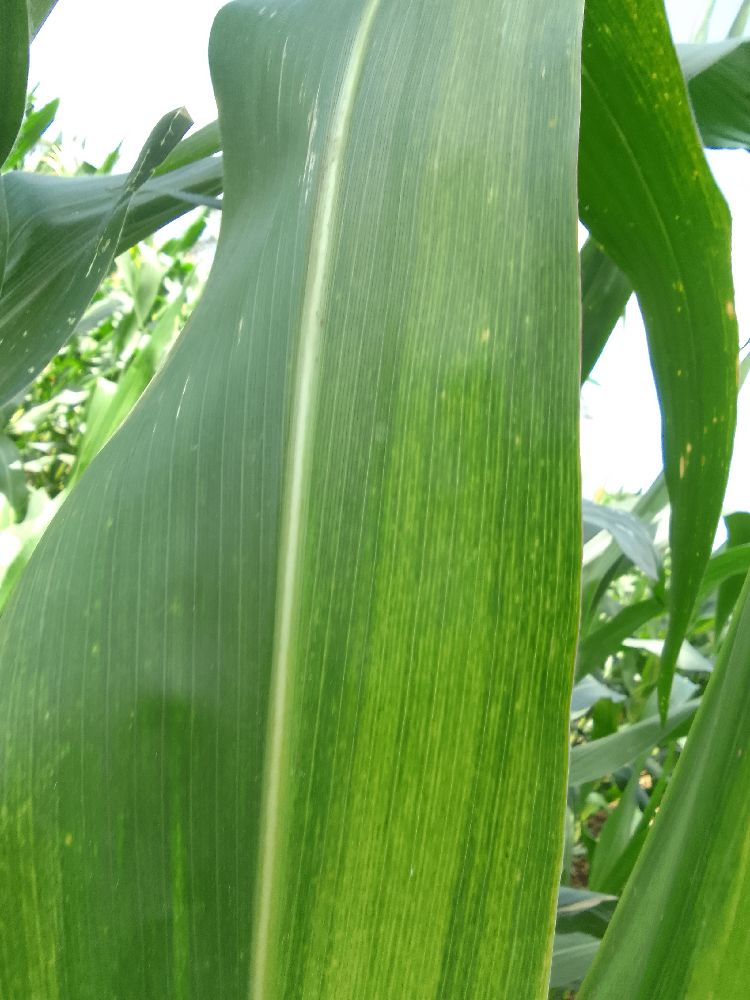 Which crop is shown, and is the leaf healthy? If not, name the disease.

maize, maize lethal necrosis
